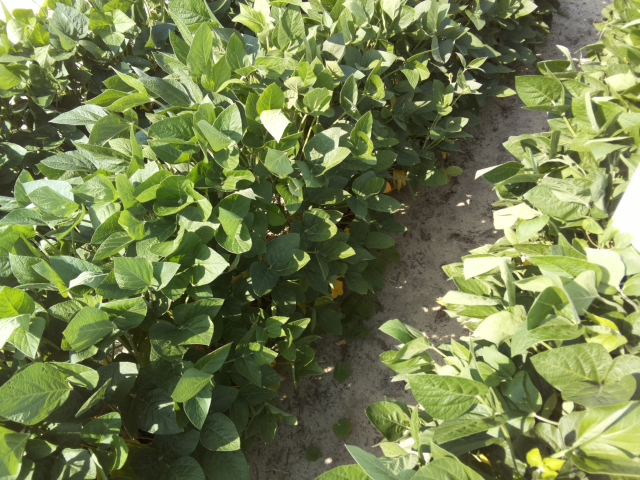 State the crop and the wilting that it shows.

soybean, leaflets folding inward at secondary pulvinus with no turgor loss in leaflets or petioles
